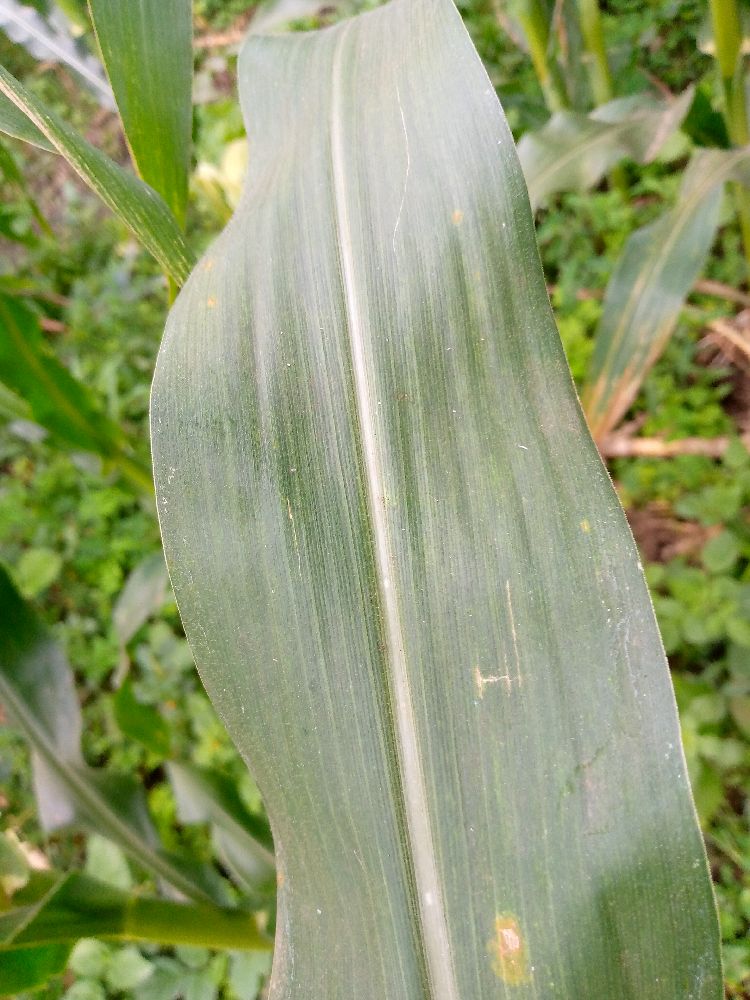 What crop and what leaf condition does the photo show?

maize, healthy
